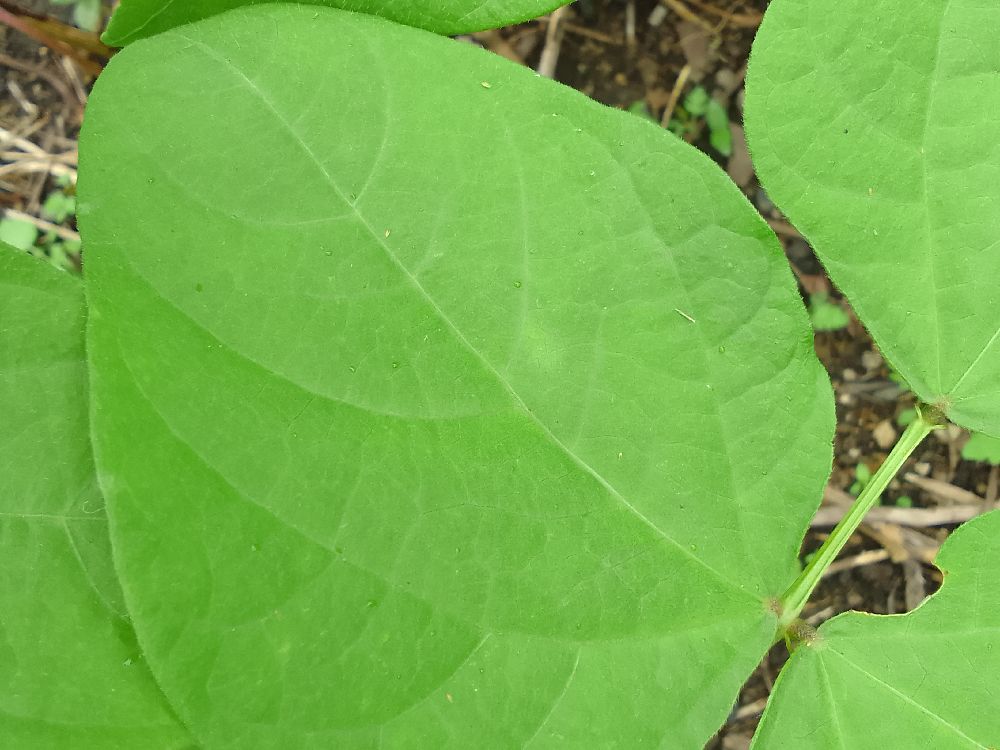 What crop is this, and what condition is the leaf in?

common bean, healthy
